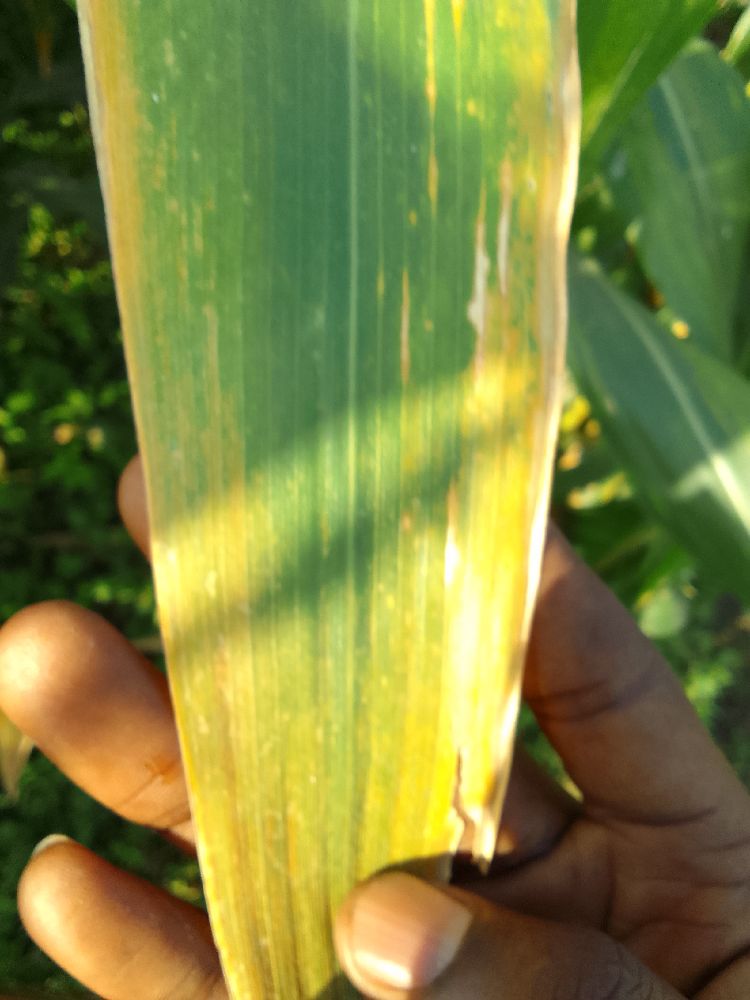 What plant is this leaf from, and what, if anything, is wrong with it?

maize, maize lethal necrosis
